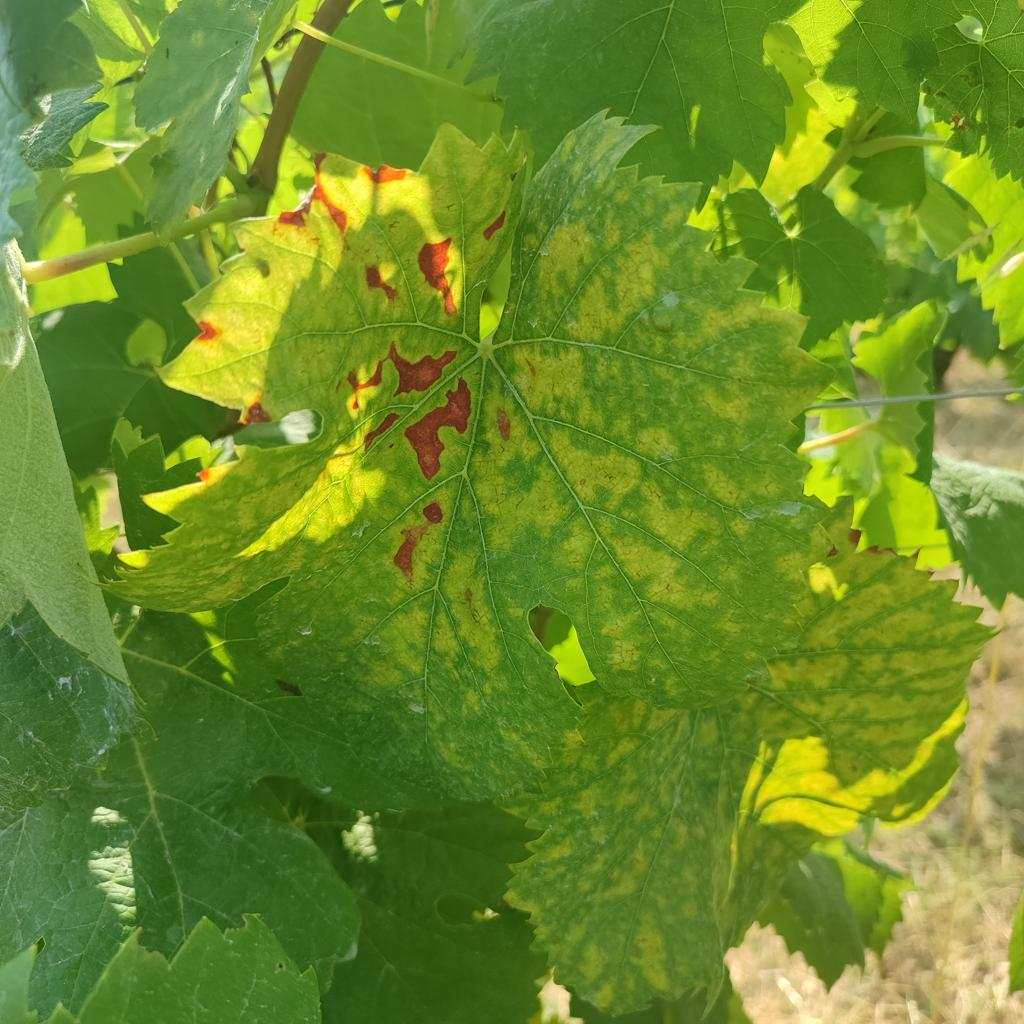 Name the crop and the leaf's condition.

grapevine, esca complex
